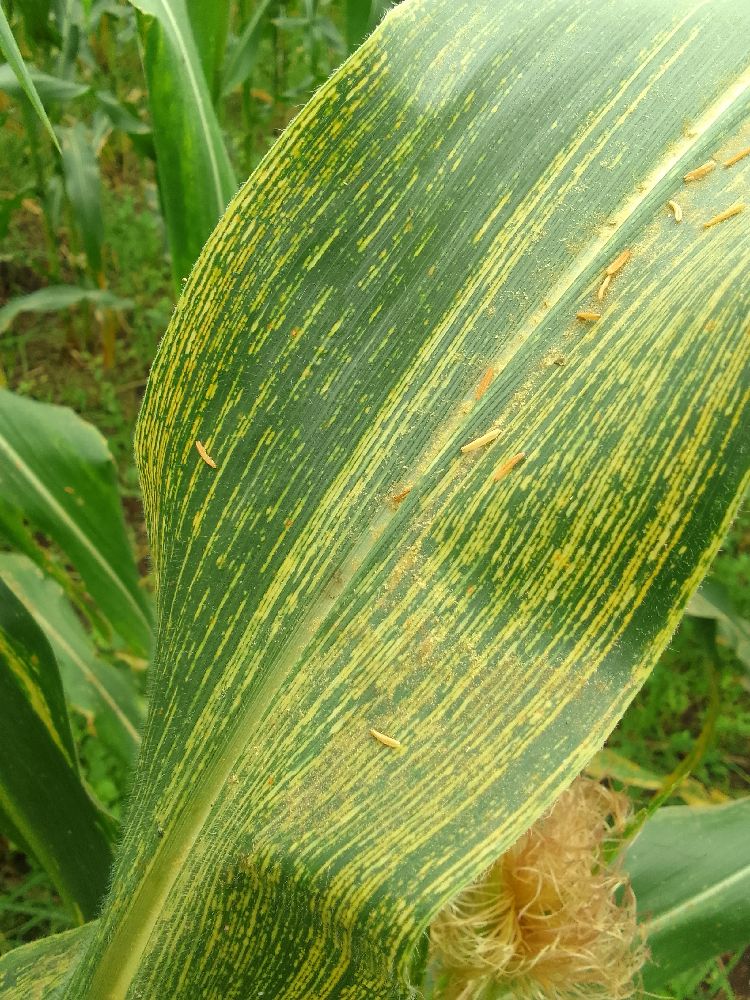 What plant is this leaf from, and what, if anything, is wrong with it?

maize, maize streak virus
